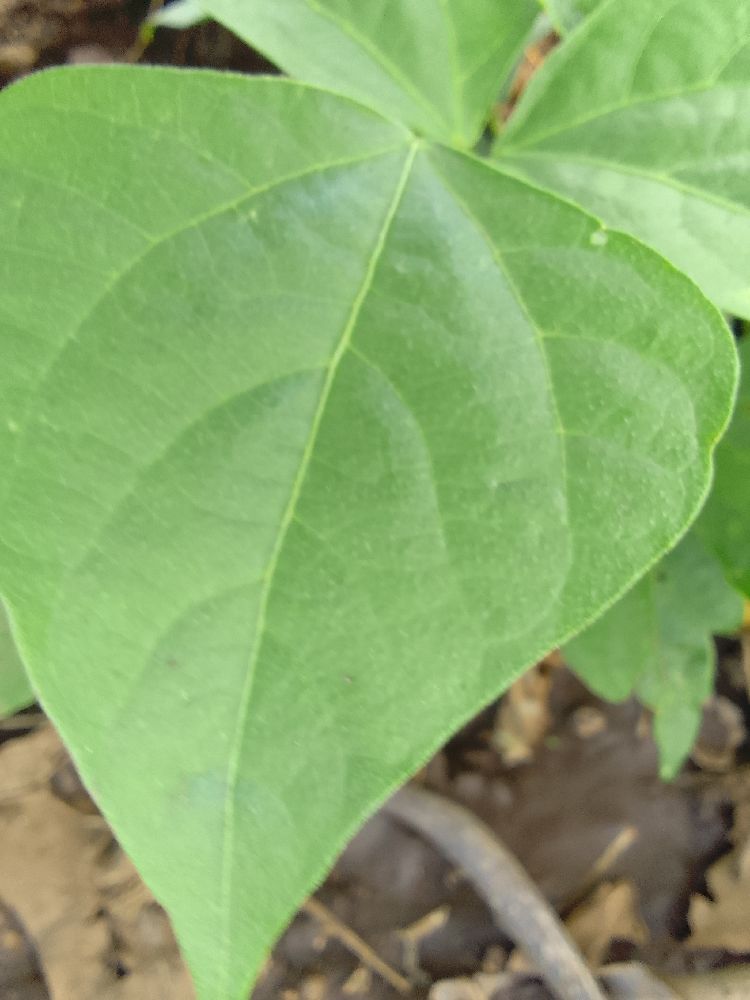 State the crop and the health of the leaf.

common bean, healthy
